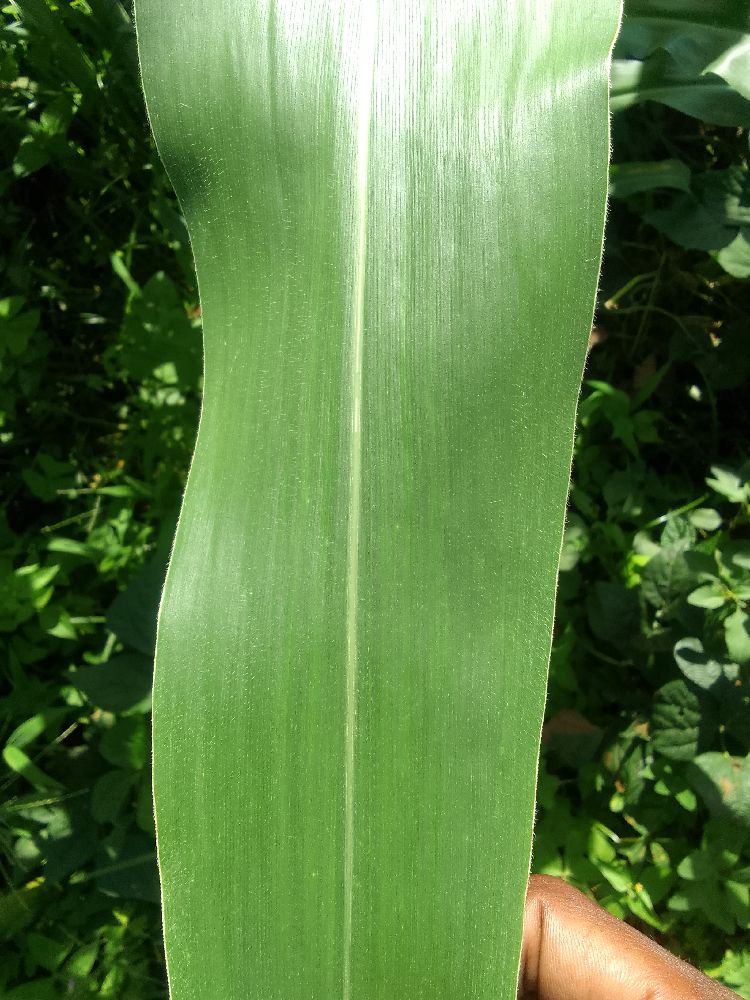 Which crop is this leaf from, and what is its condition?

maize, healthy
